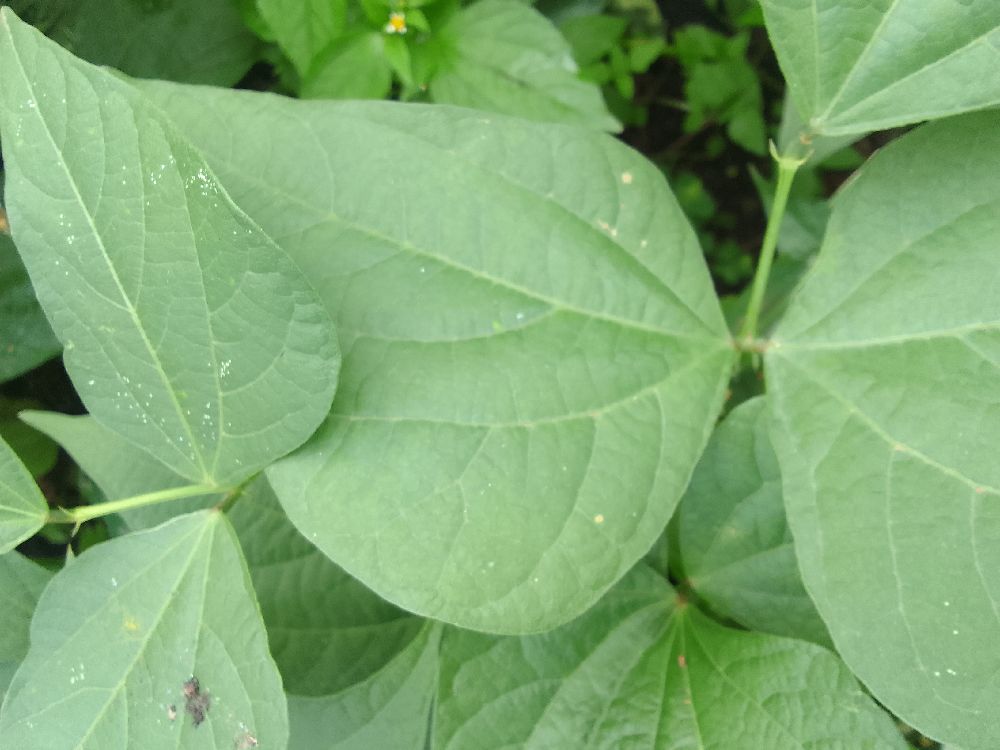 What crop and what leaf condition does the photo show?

common bean, healthy
